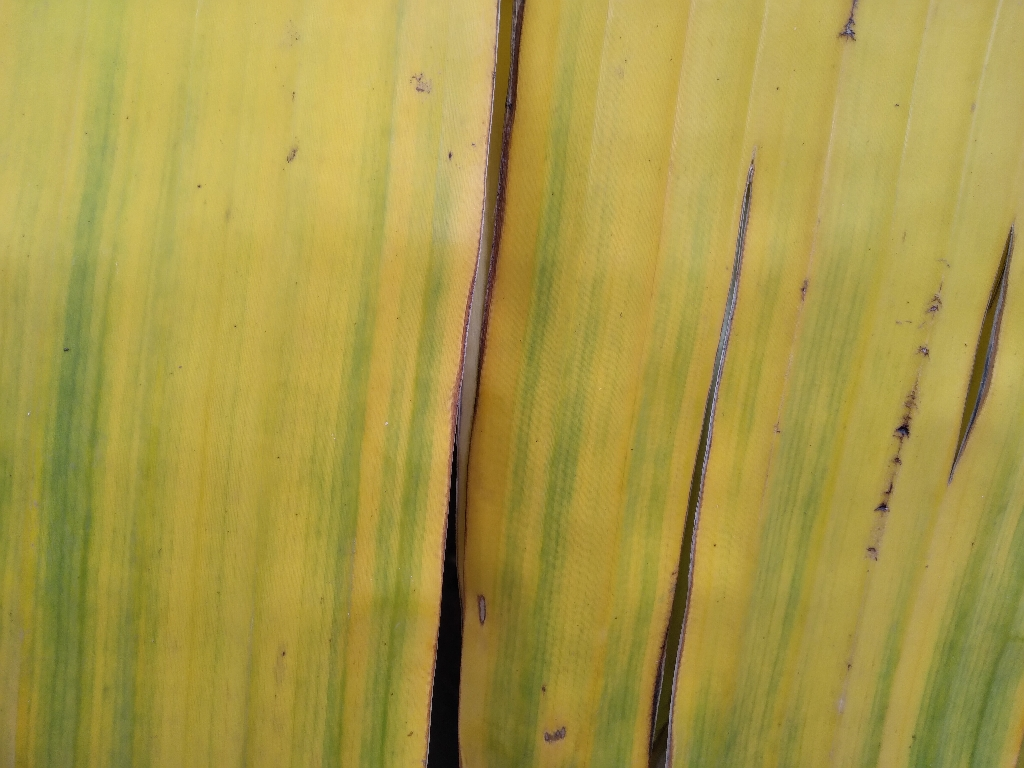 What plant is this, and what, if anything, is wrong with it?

banana, fusarium wilt race 1
